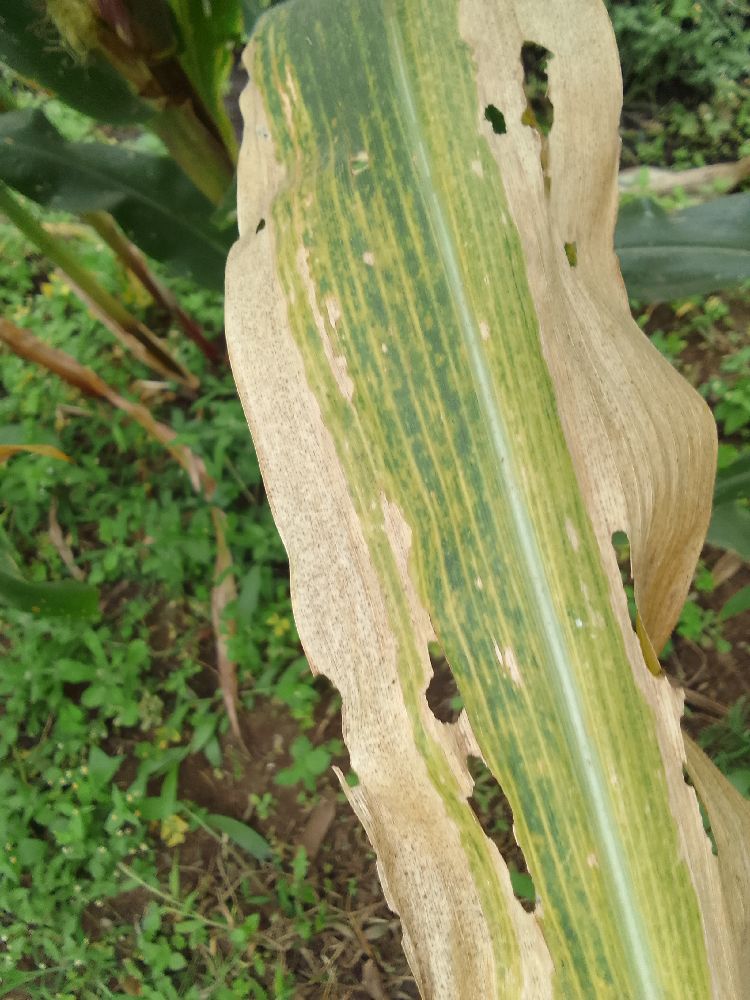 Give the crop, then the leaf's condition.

maize, maize lethal necrosis
